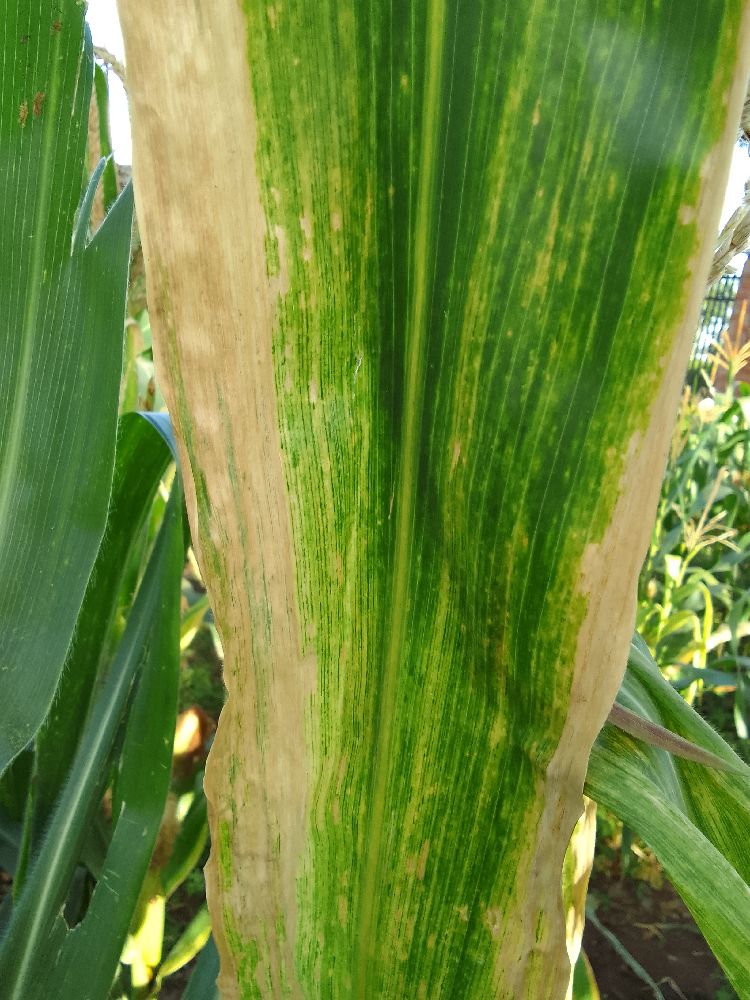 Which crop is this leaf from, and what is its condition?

maize, maize lethal necrosis
